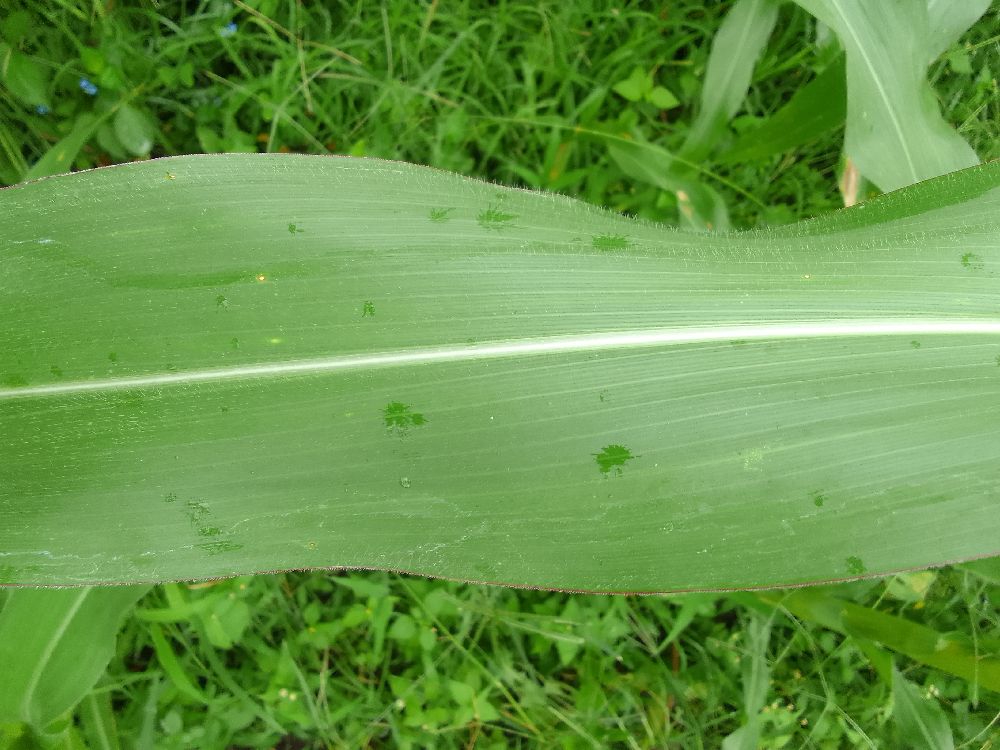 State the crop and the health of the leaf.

maize, healthy
